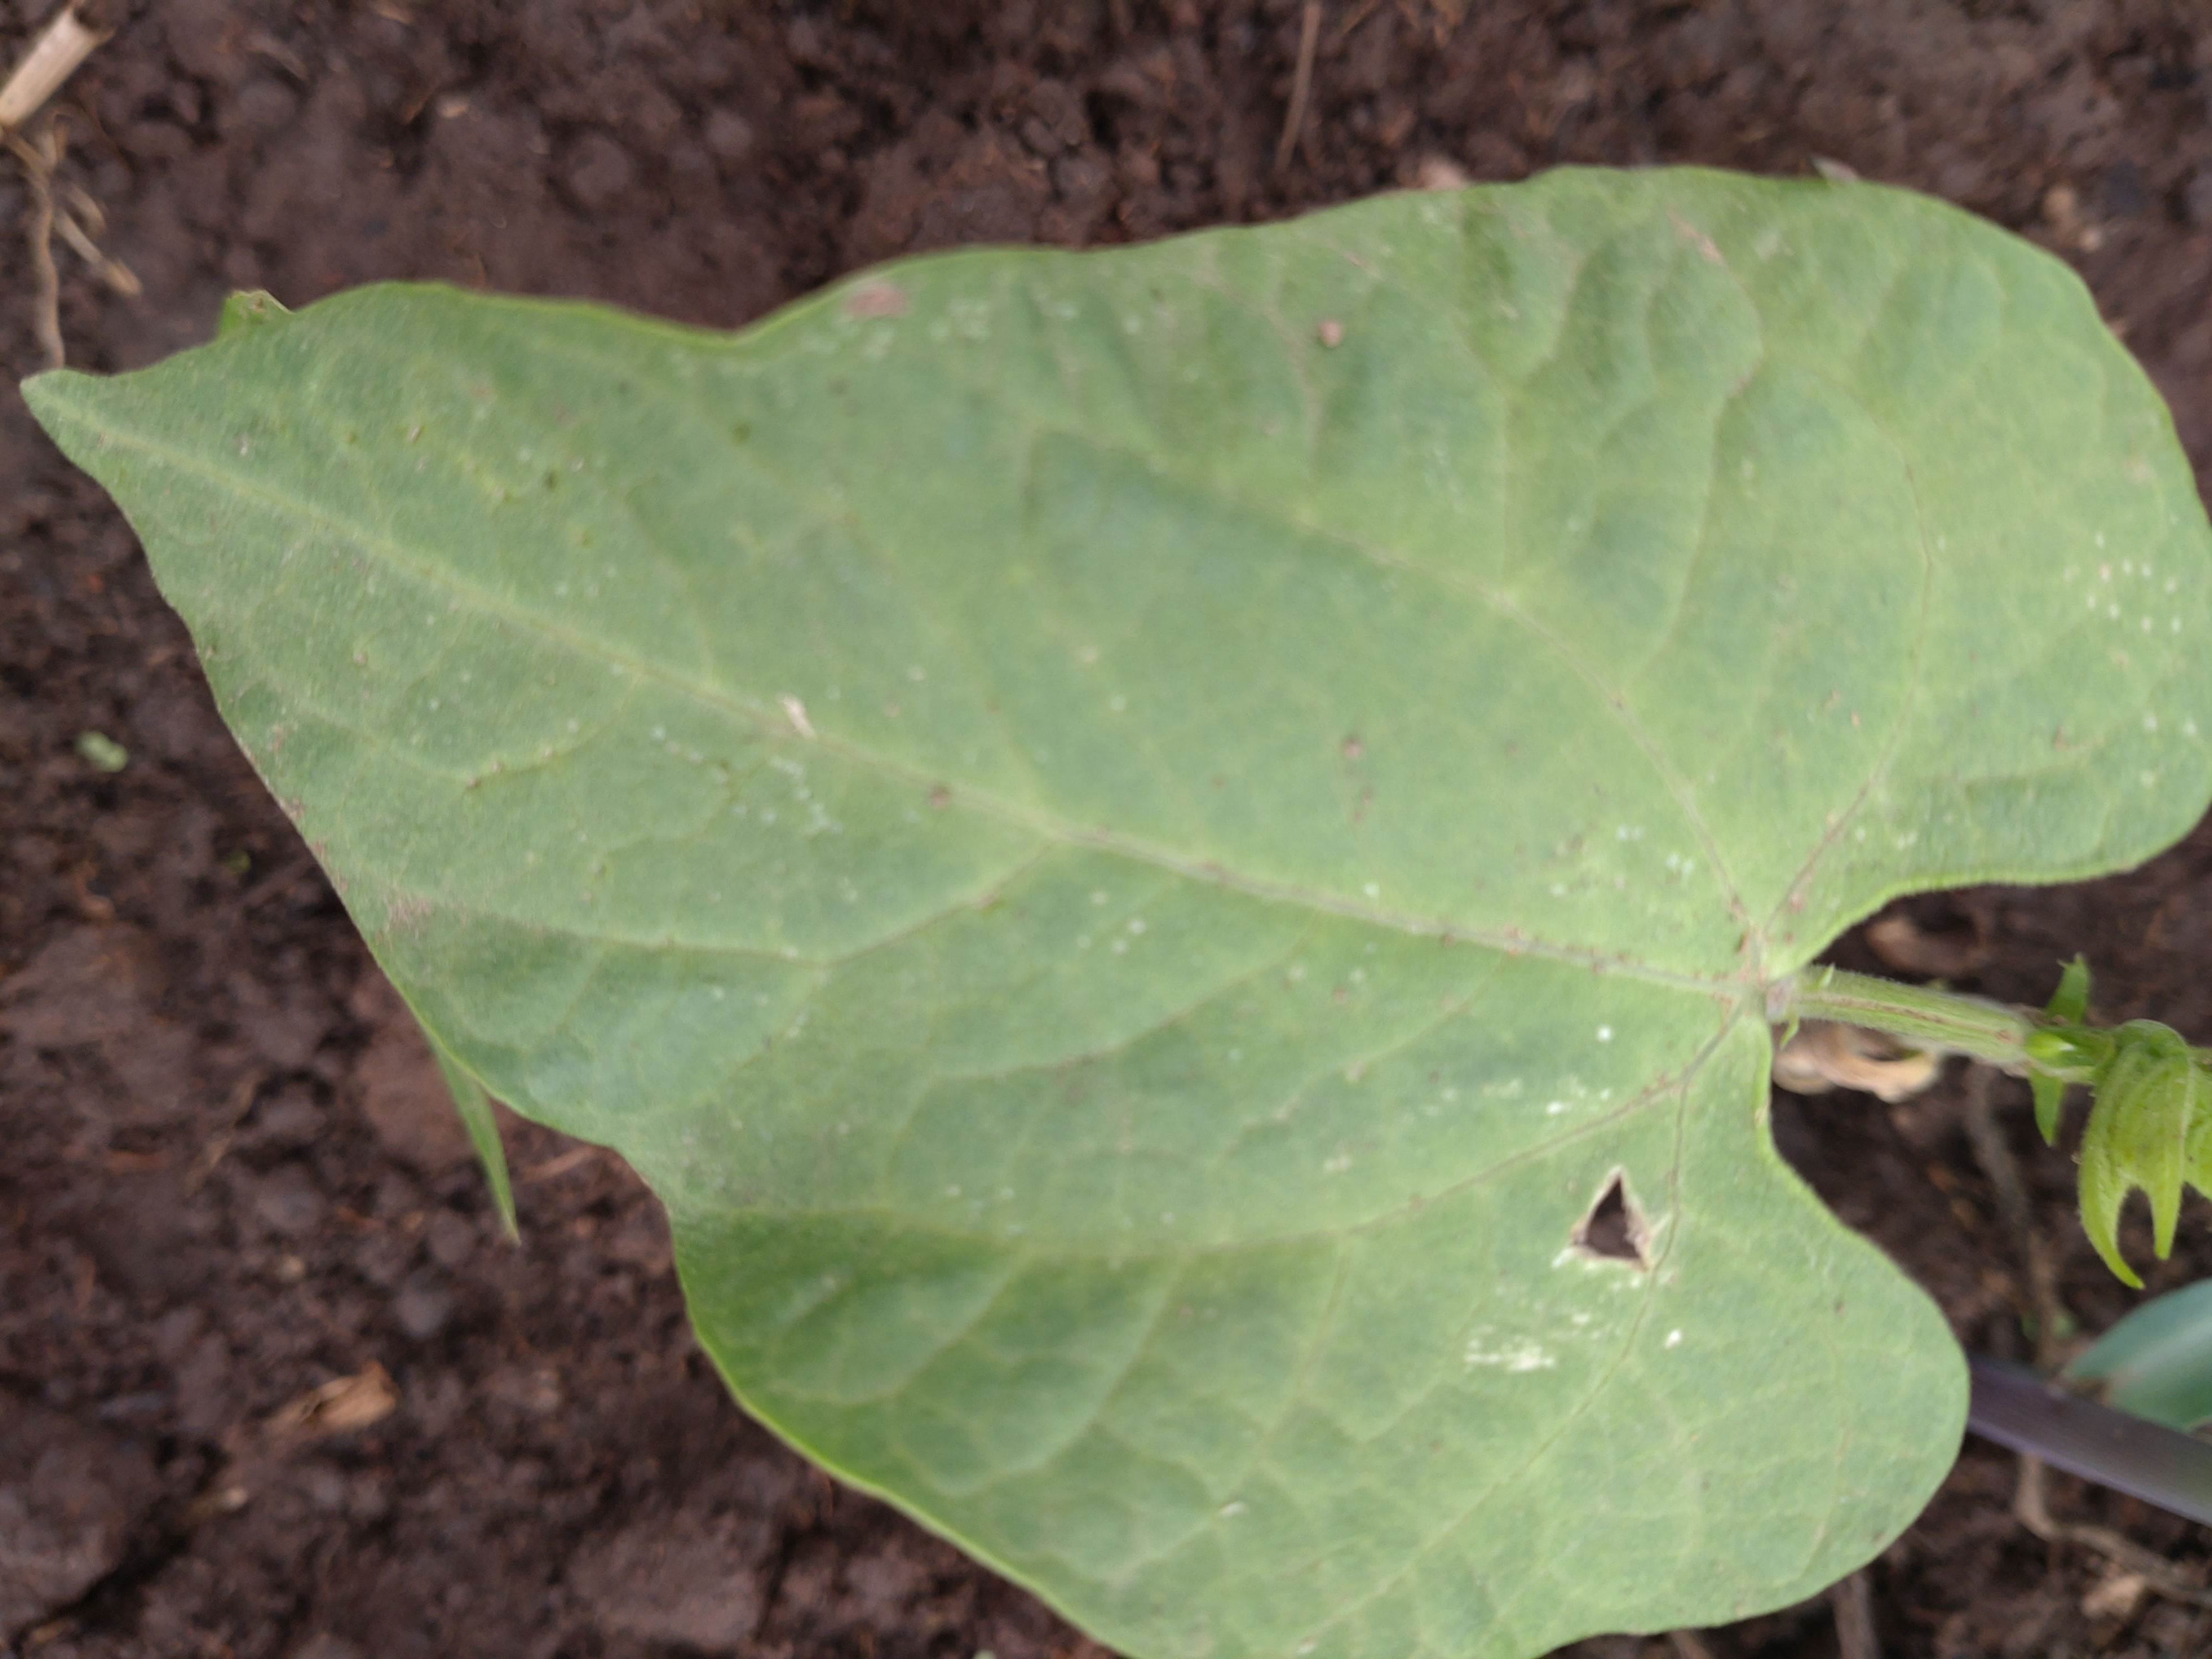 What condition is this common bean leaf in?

healthy
